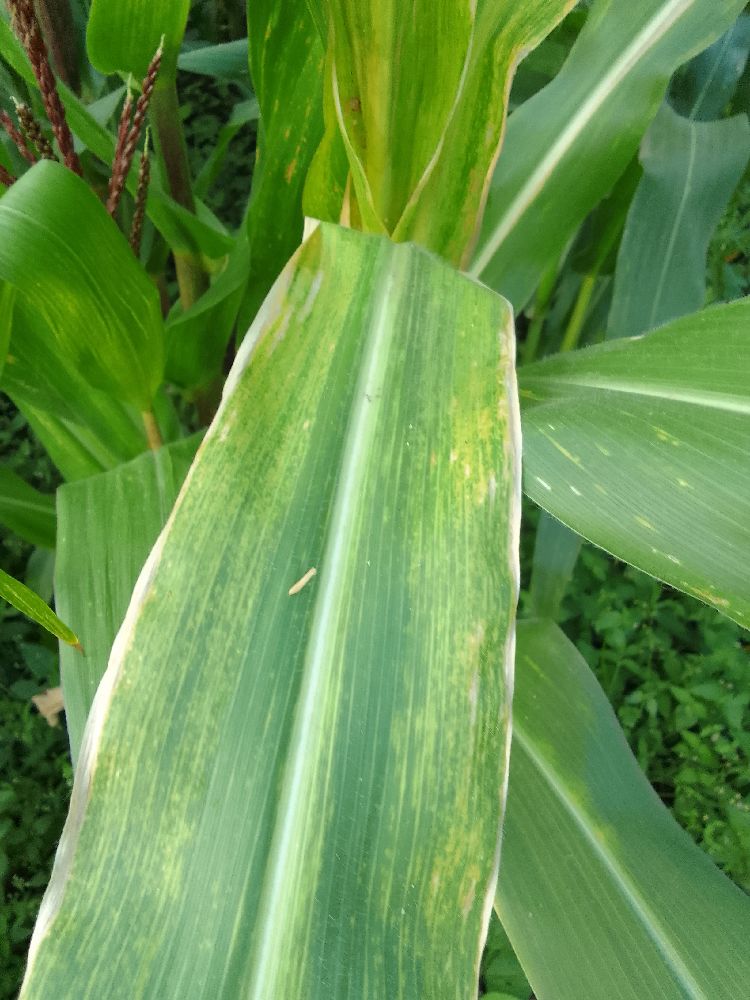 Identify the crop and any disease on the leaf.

maize, maize lethal necrosis
